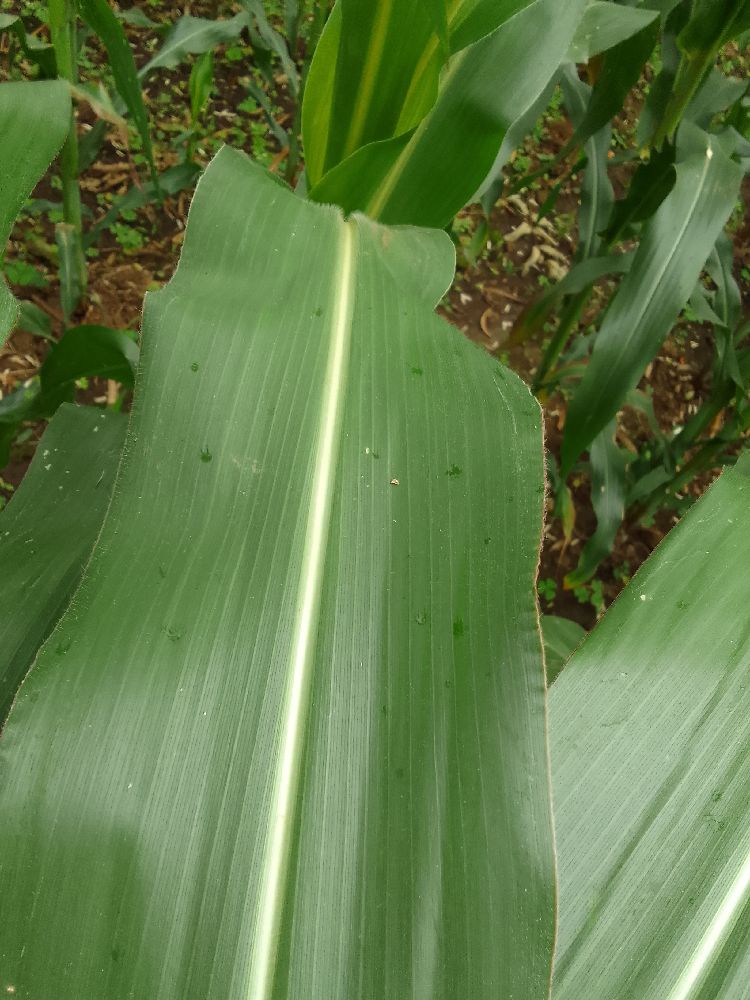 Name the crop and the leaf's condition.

maize, healthy
